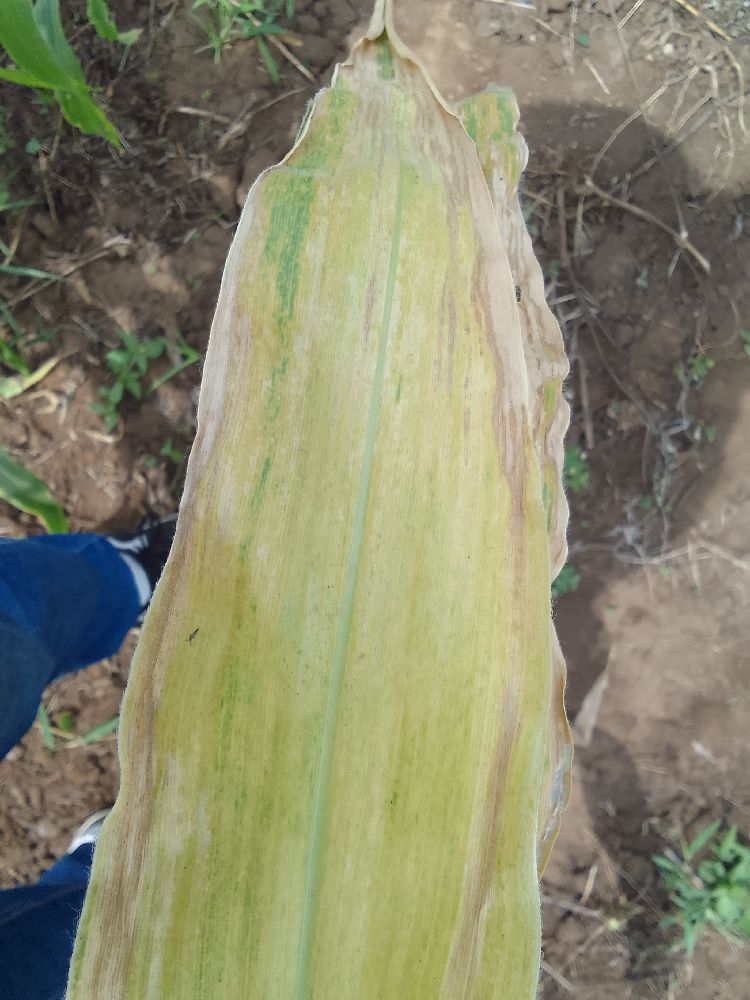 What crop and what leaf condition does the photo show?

maize, maize lethal necrosis
